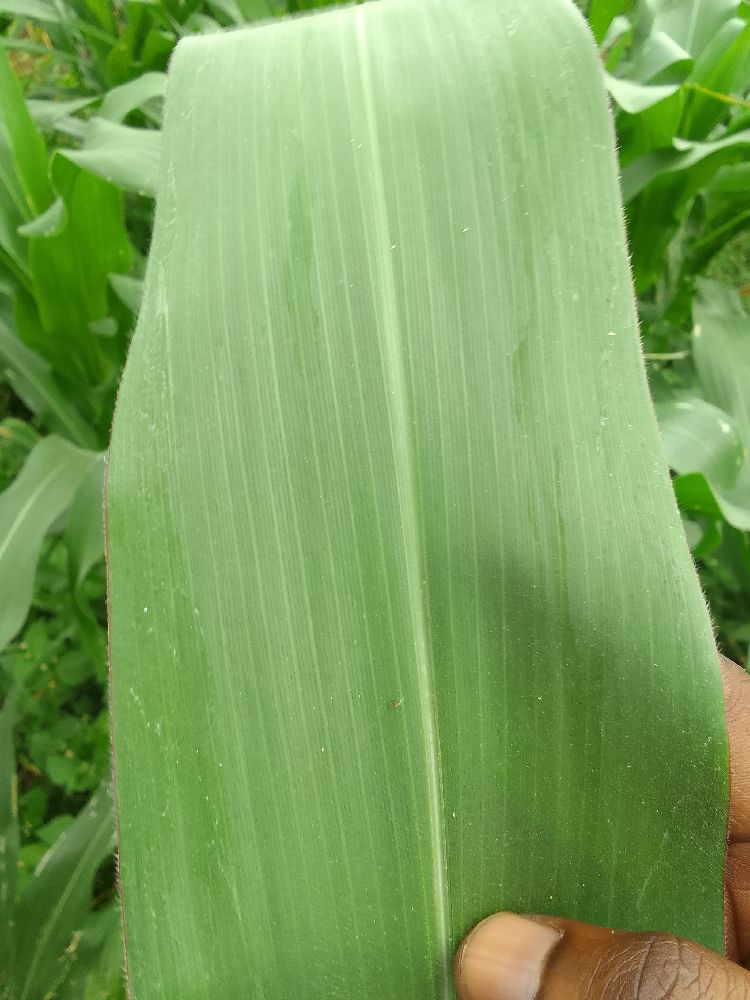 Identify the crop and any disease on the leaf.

maize, healthy
